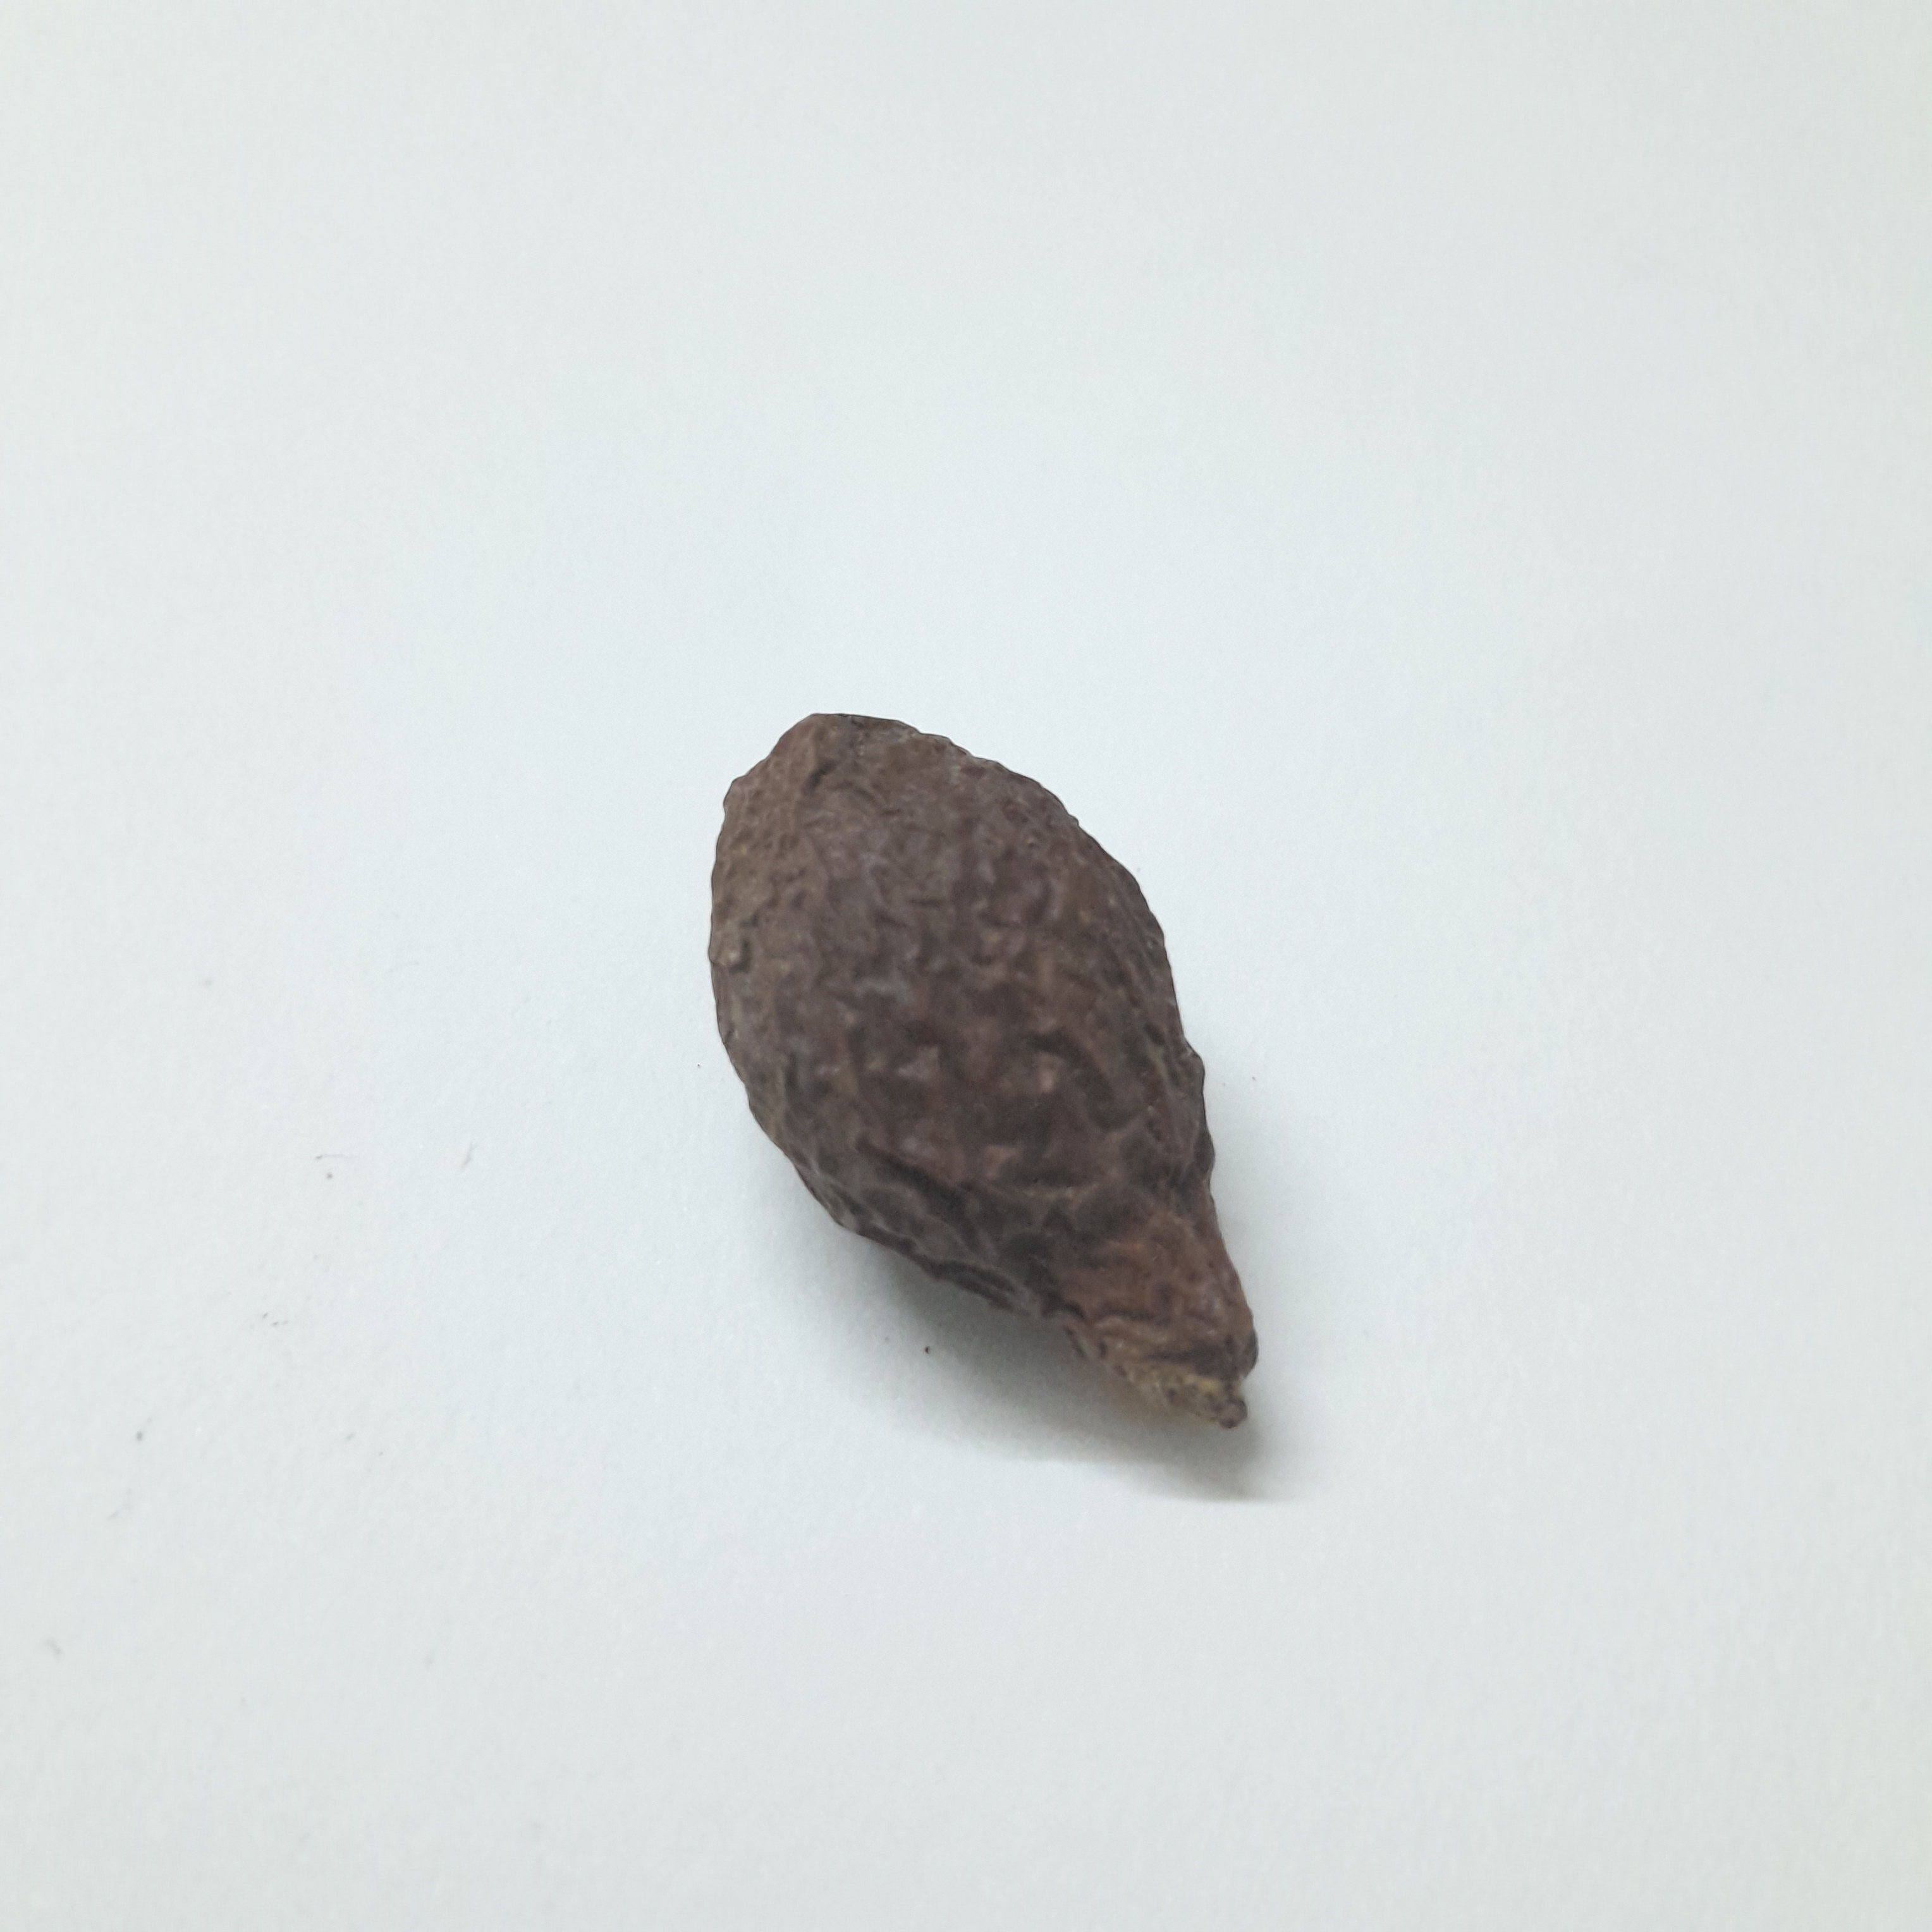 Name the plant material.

niranjanphal
